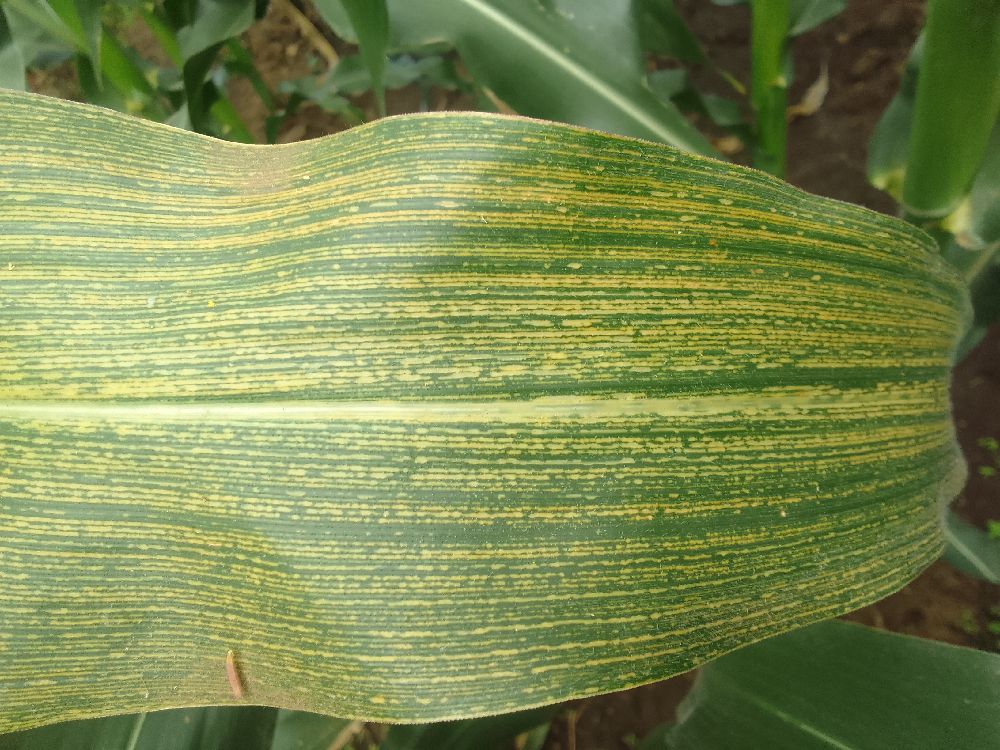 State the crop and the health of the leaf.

maize, maize streak virus
